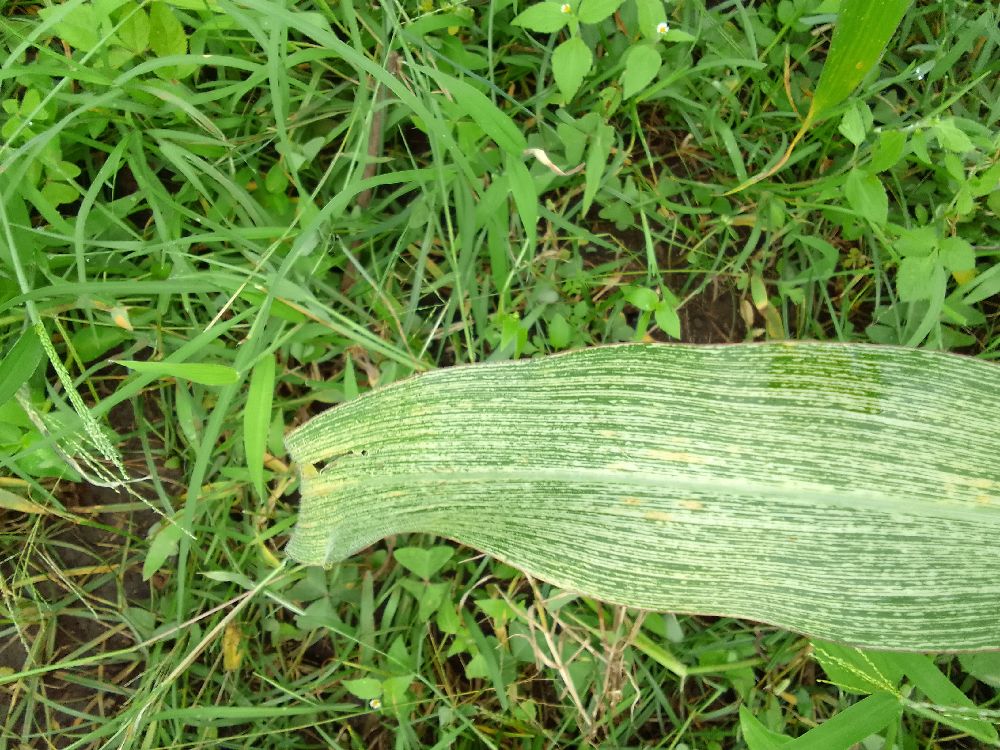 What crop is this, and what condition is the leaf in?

maize, maize streak virus
